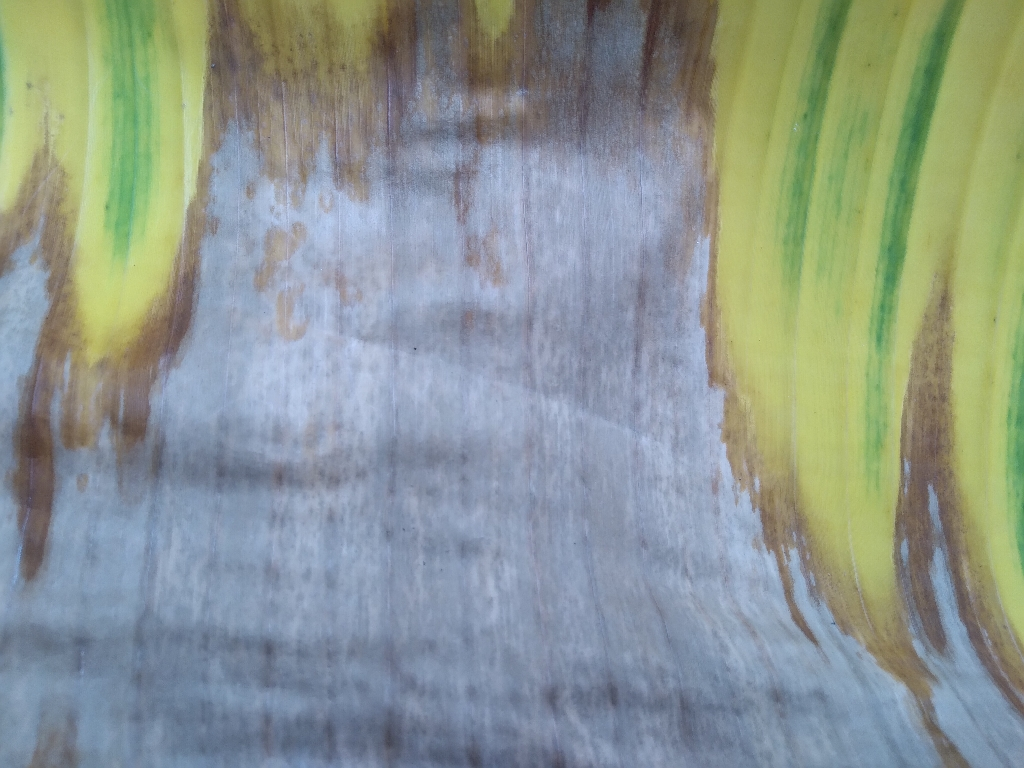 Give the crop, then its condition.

banana, fusarium wilt race 1
